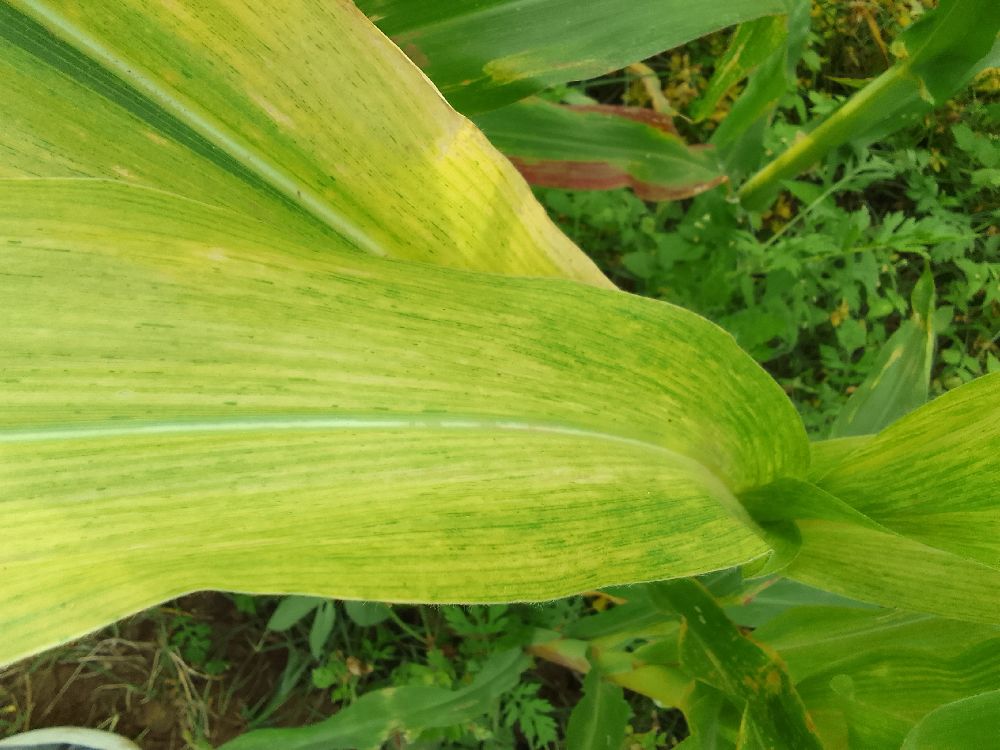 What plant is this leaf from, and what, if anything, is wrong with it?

maize, maize lethal necrosis
